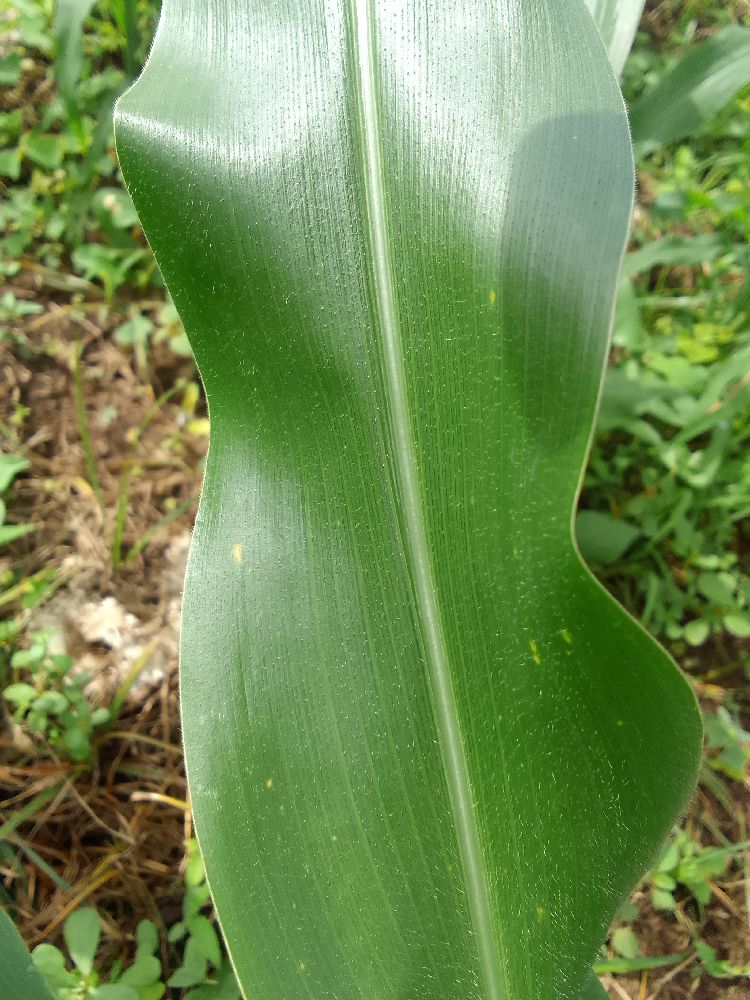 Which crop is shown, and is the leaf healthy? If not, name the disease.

maize, healthy
